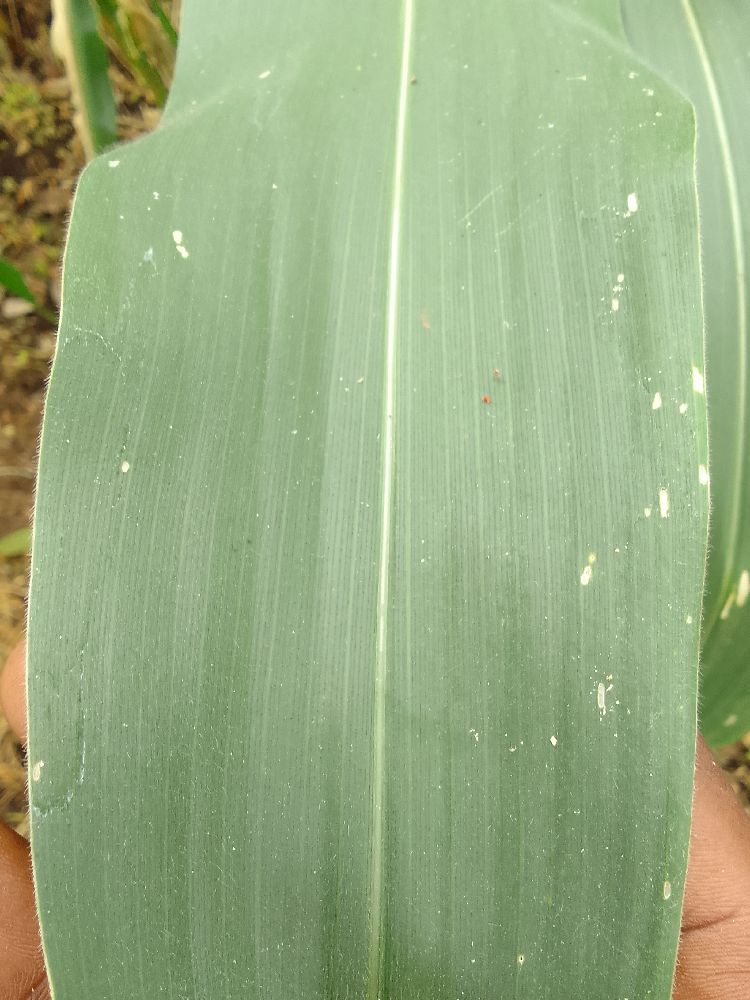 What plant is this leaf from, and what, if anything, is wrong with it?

maize, healthy
